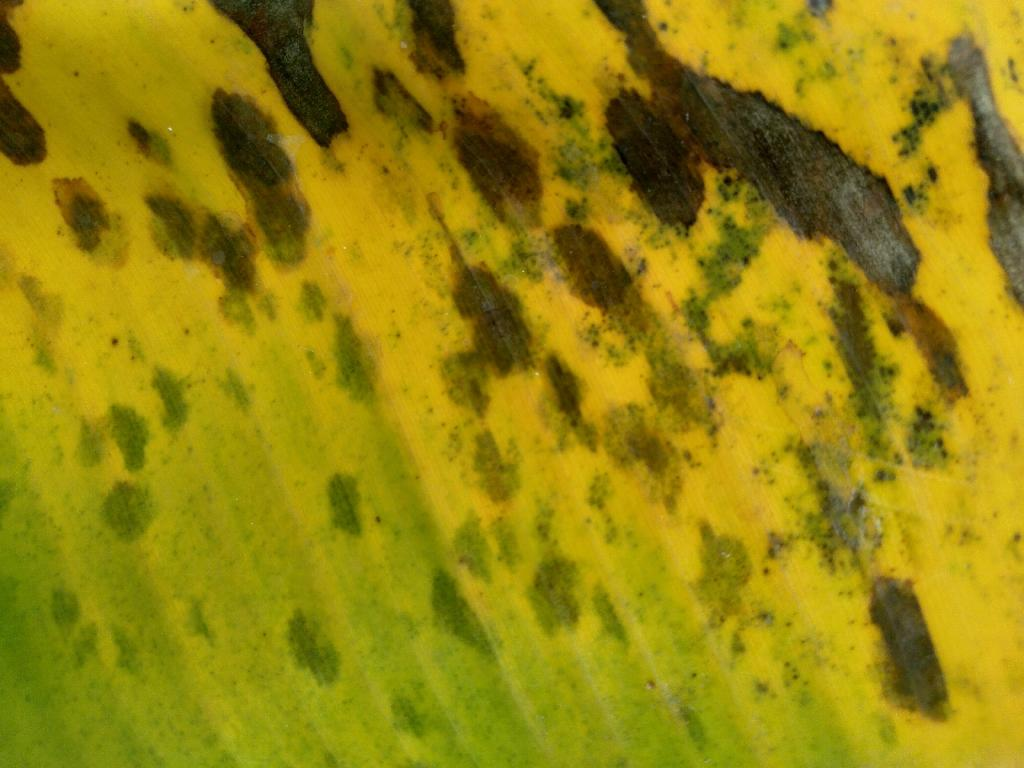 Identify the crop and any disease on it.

banana, black sigatoka
